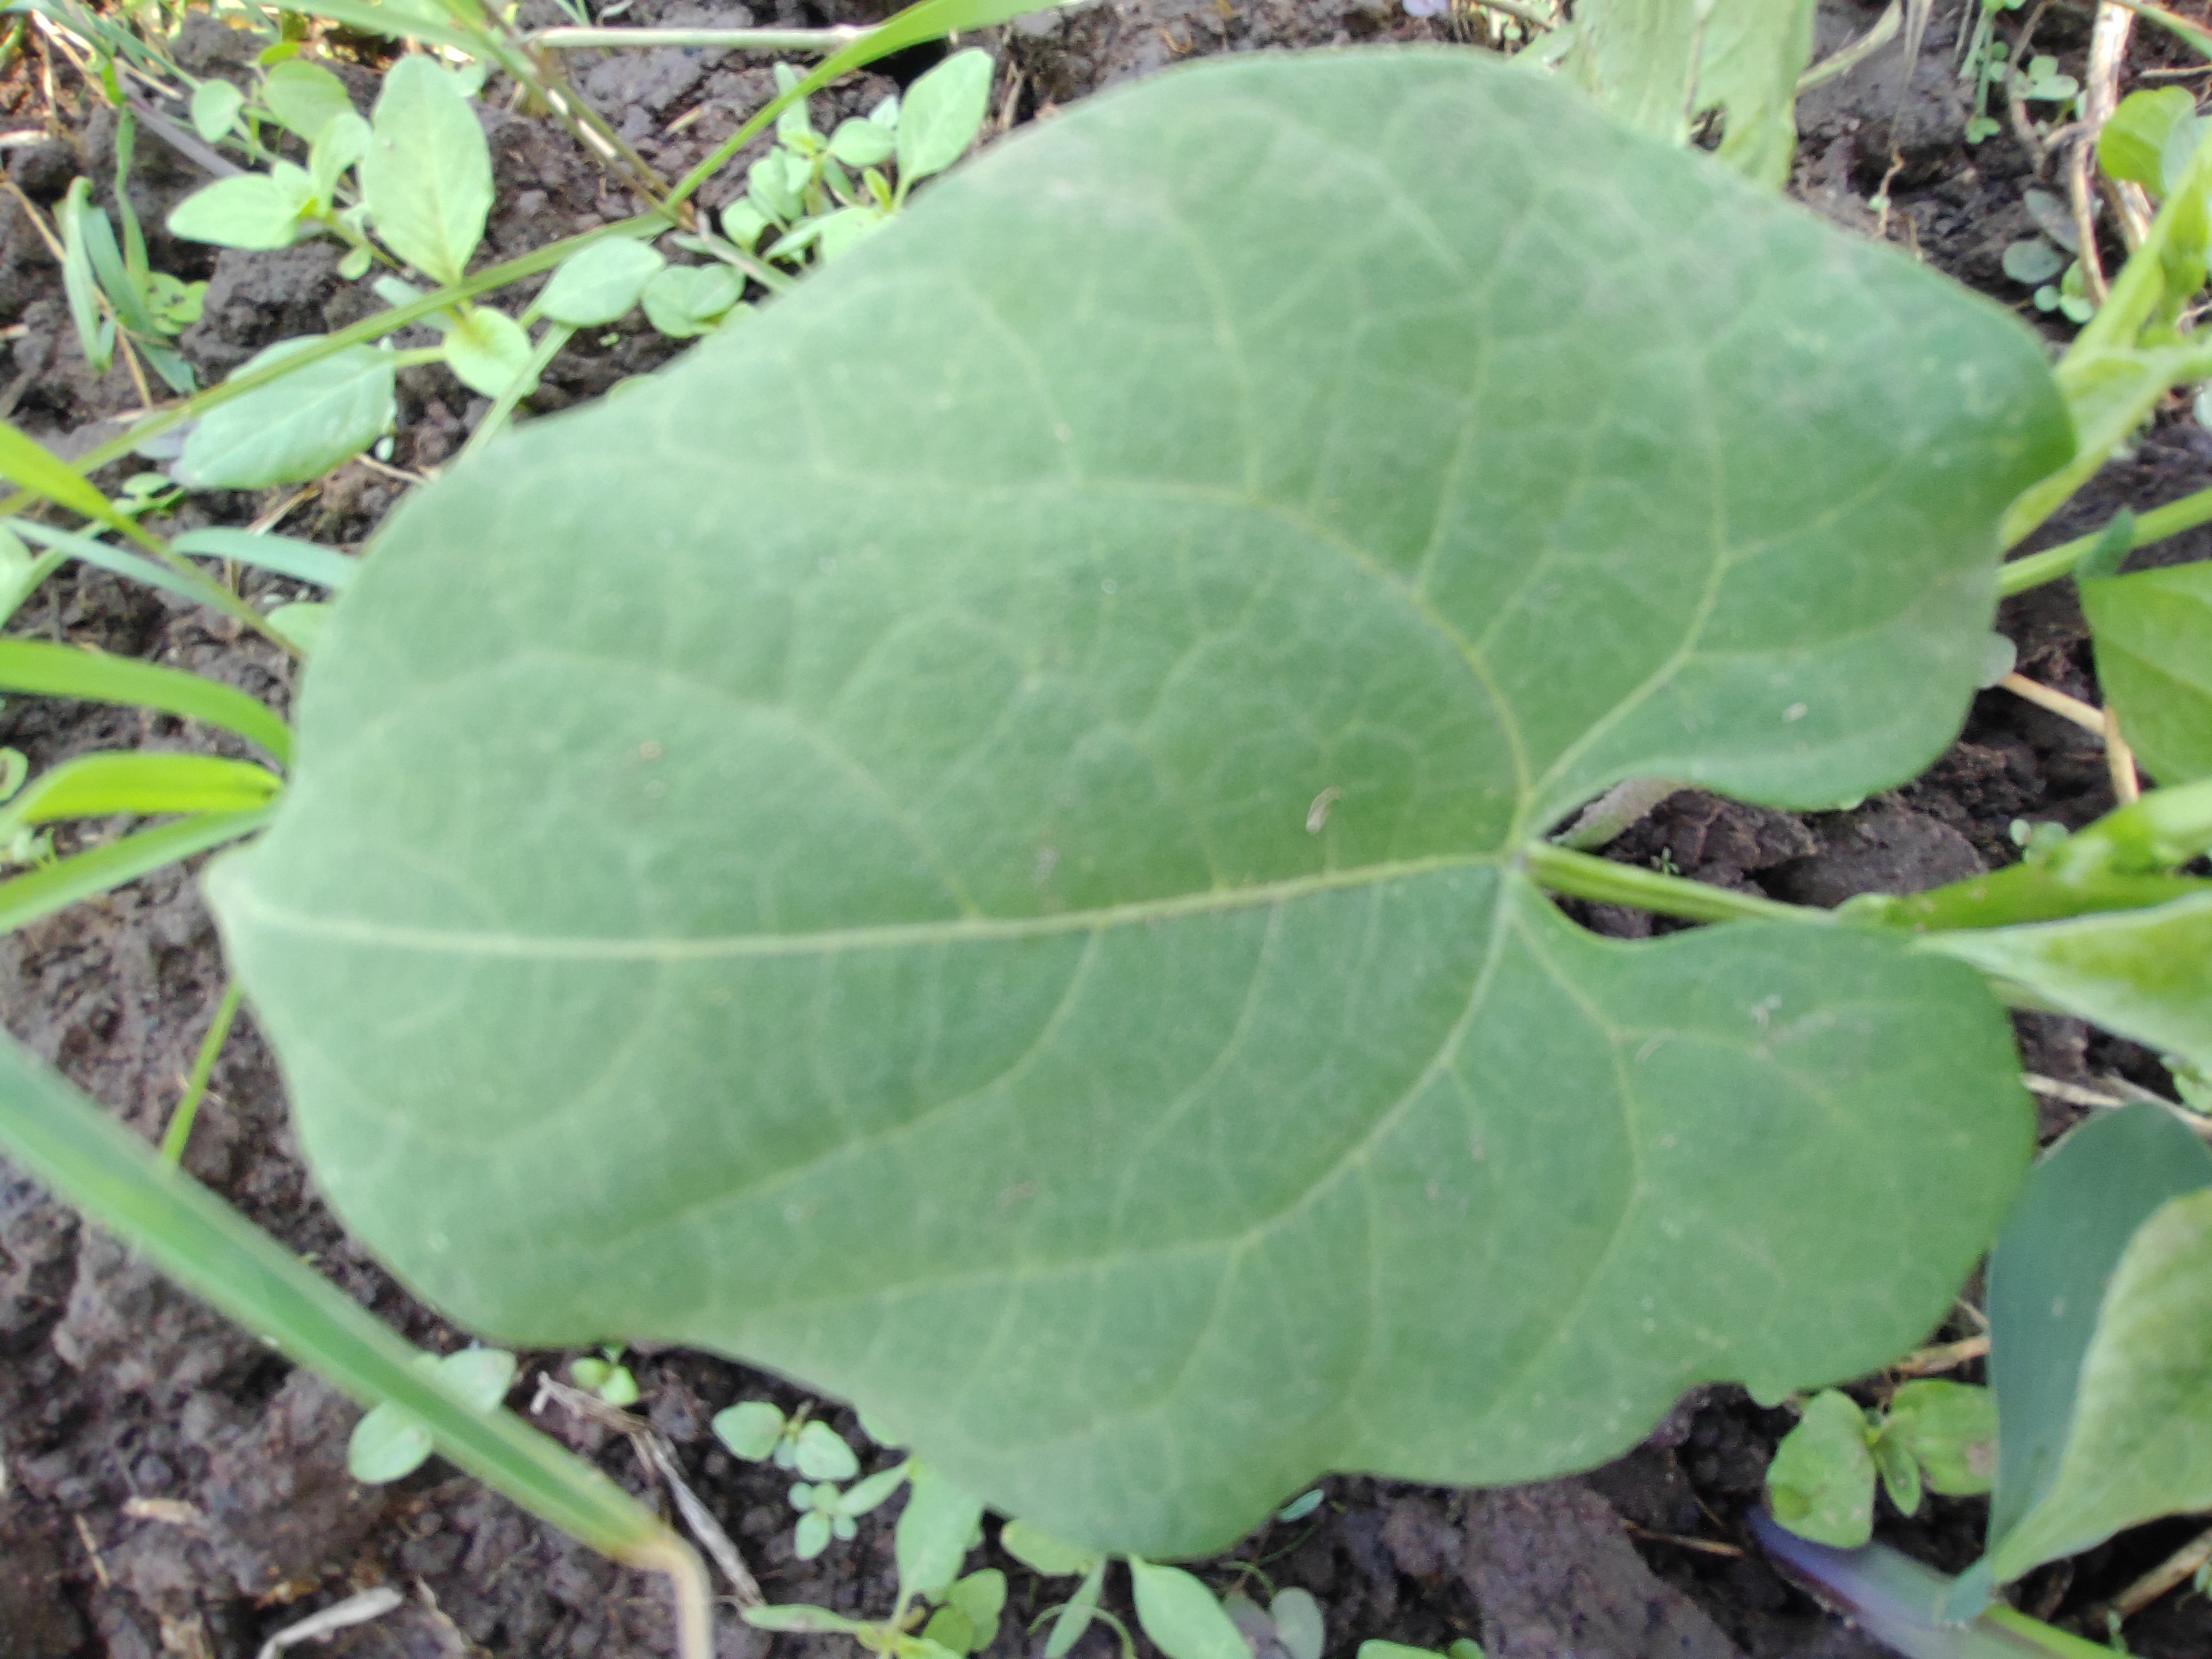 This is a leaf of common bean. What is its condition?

healthy
